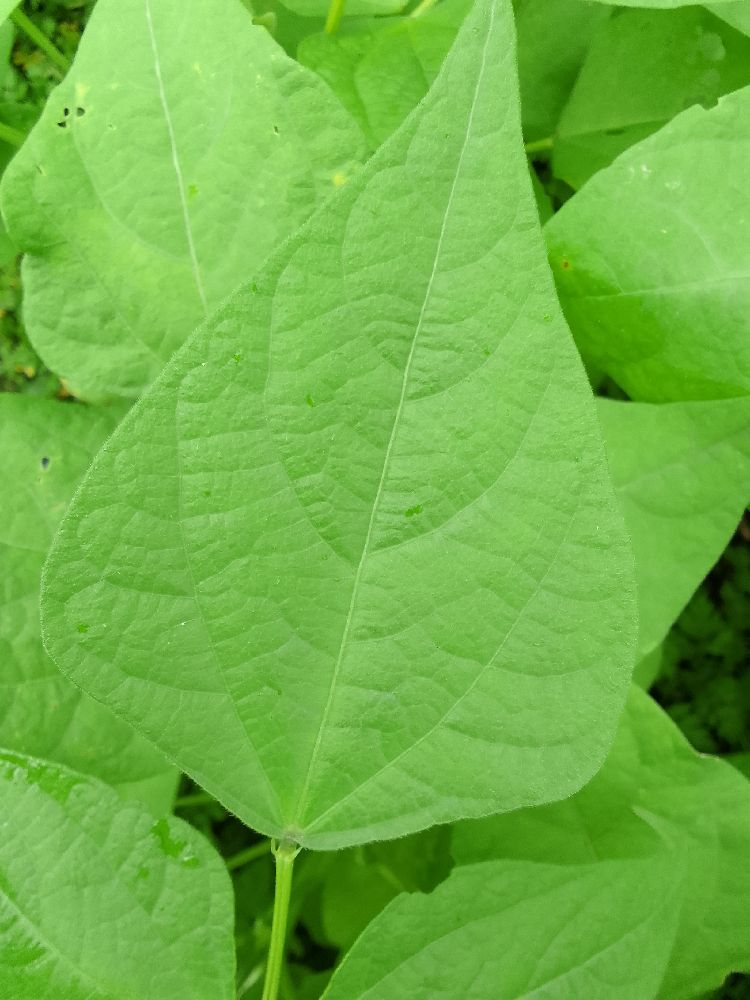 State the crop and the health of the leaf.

common bean, healthy
